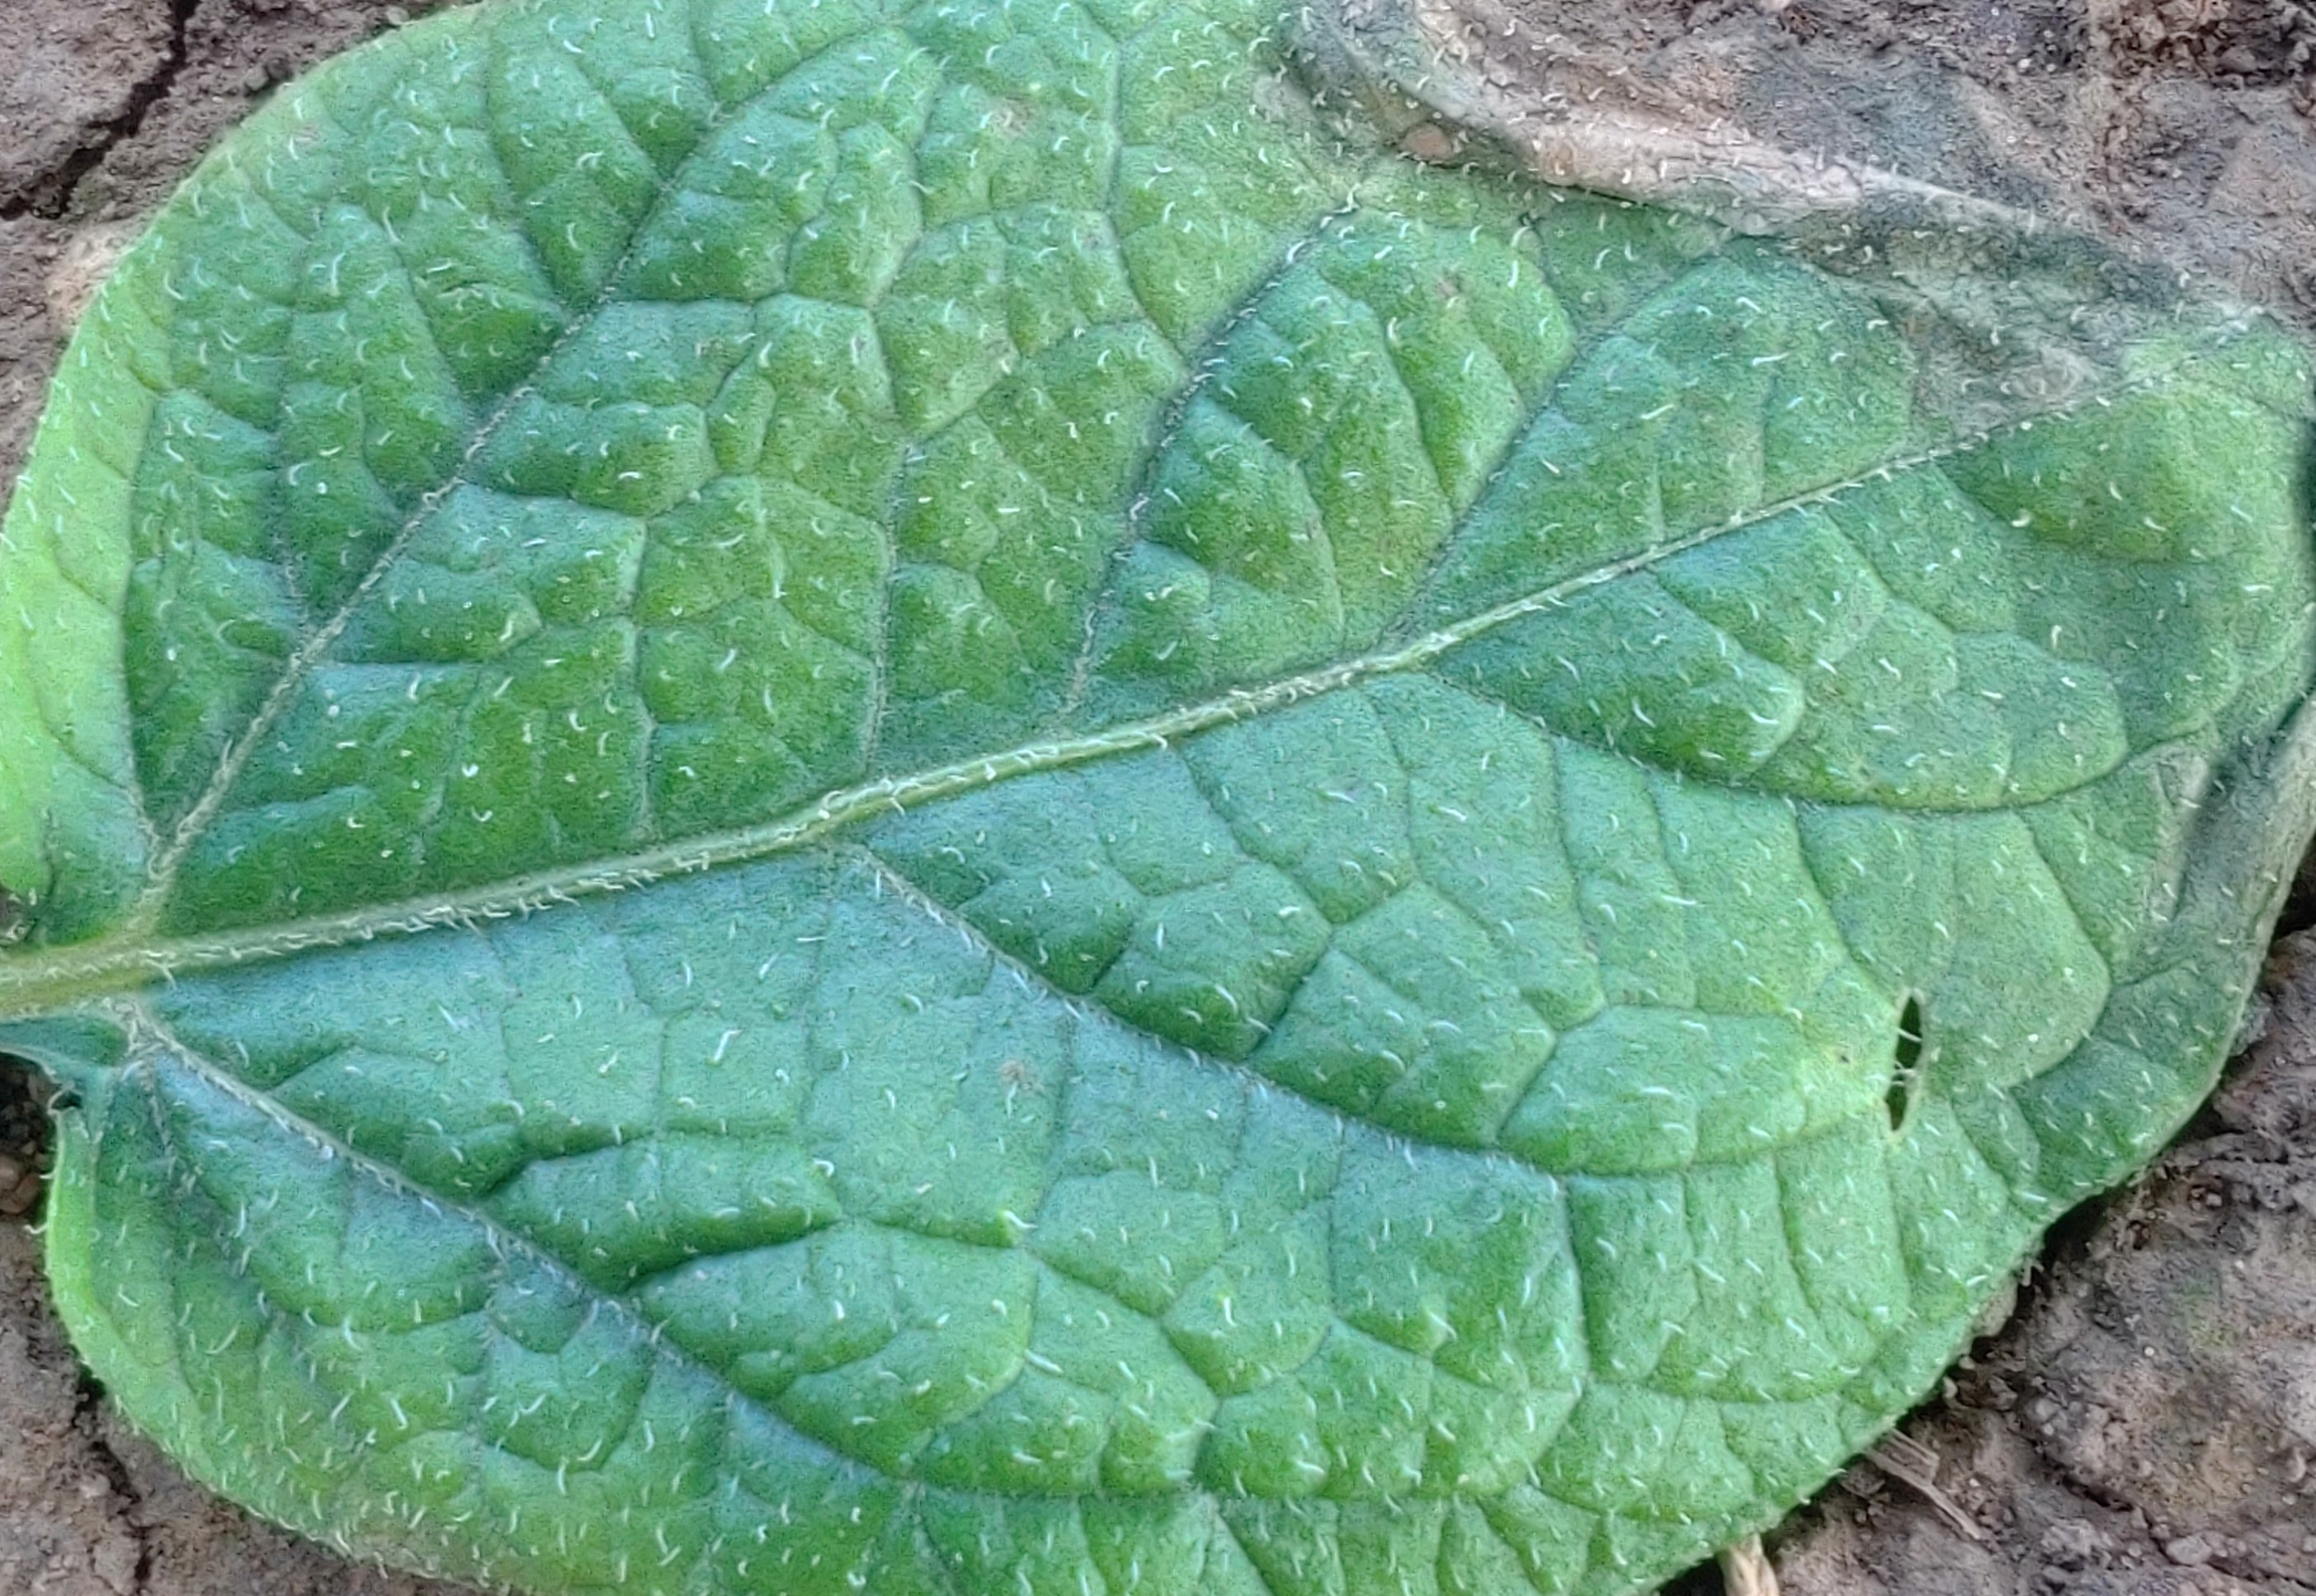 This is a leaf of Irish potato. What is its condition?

early blight
